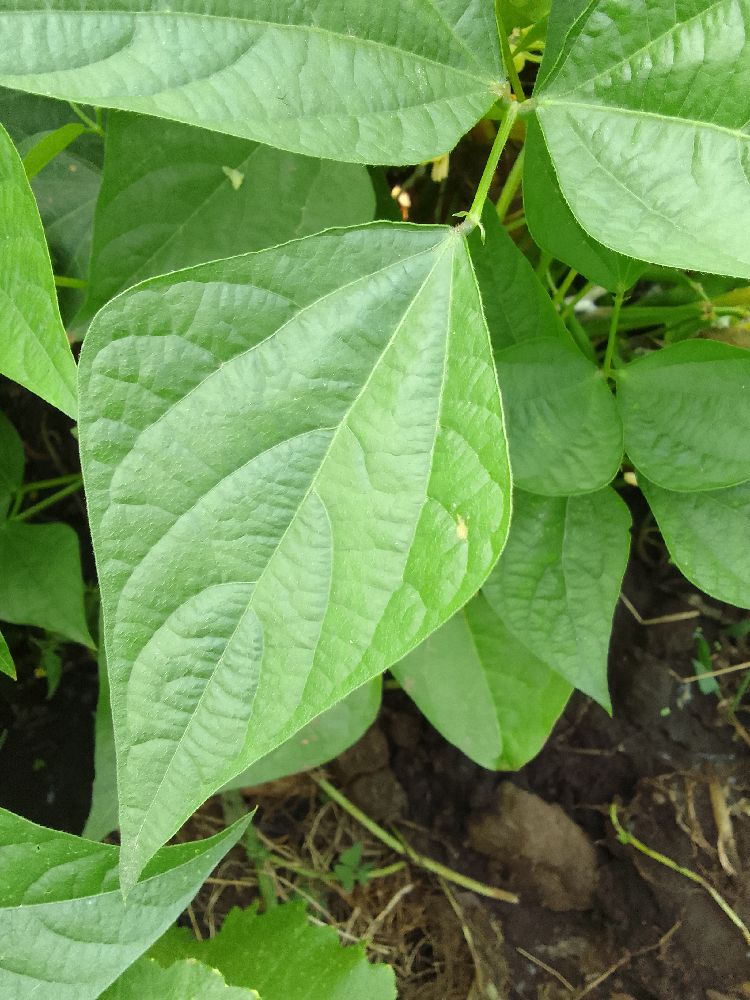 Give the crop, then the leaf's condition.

common bean, healthy
